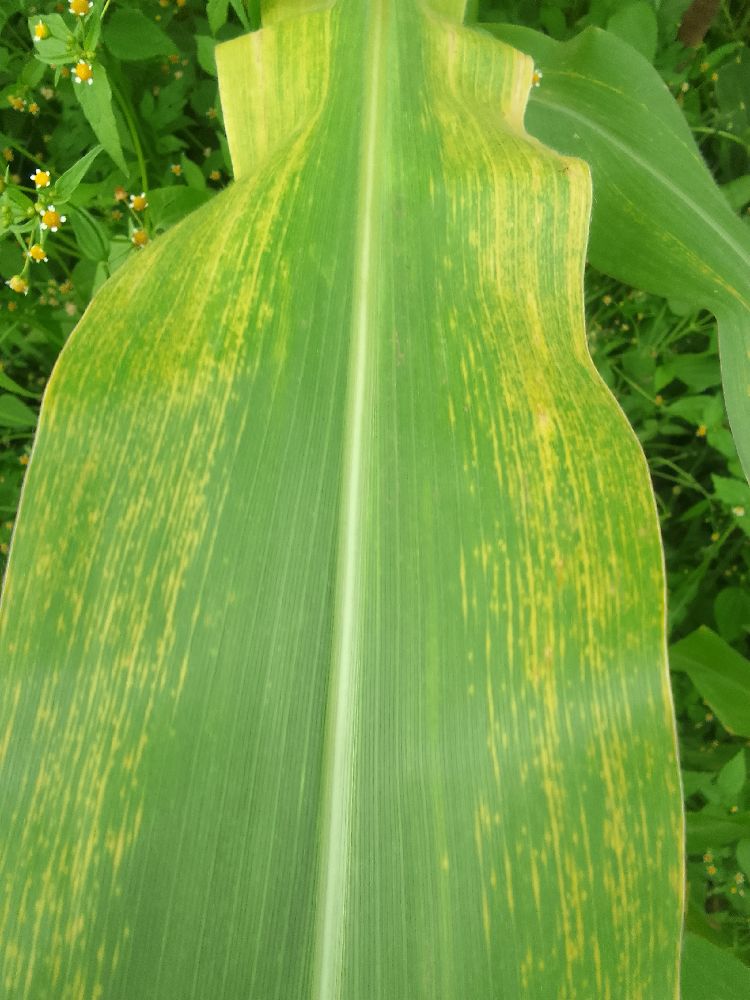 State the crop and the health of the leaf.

maize, maize lethal necrosis
